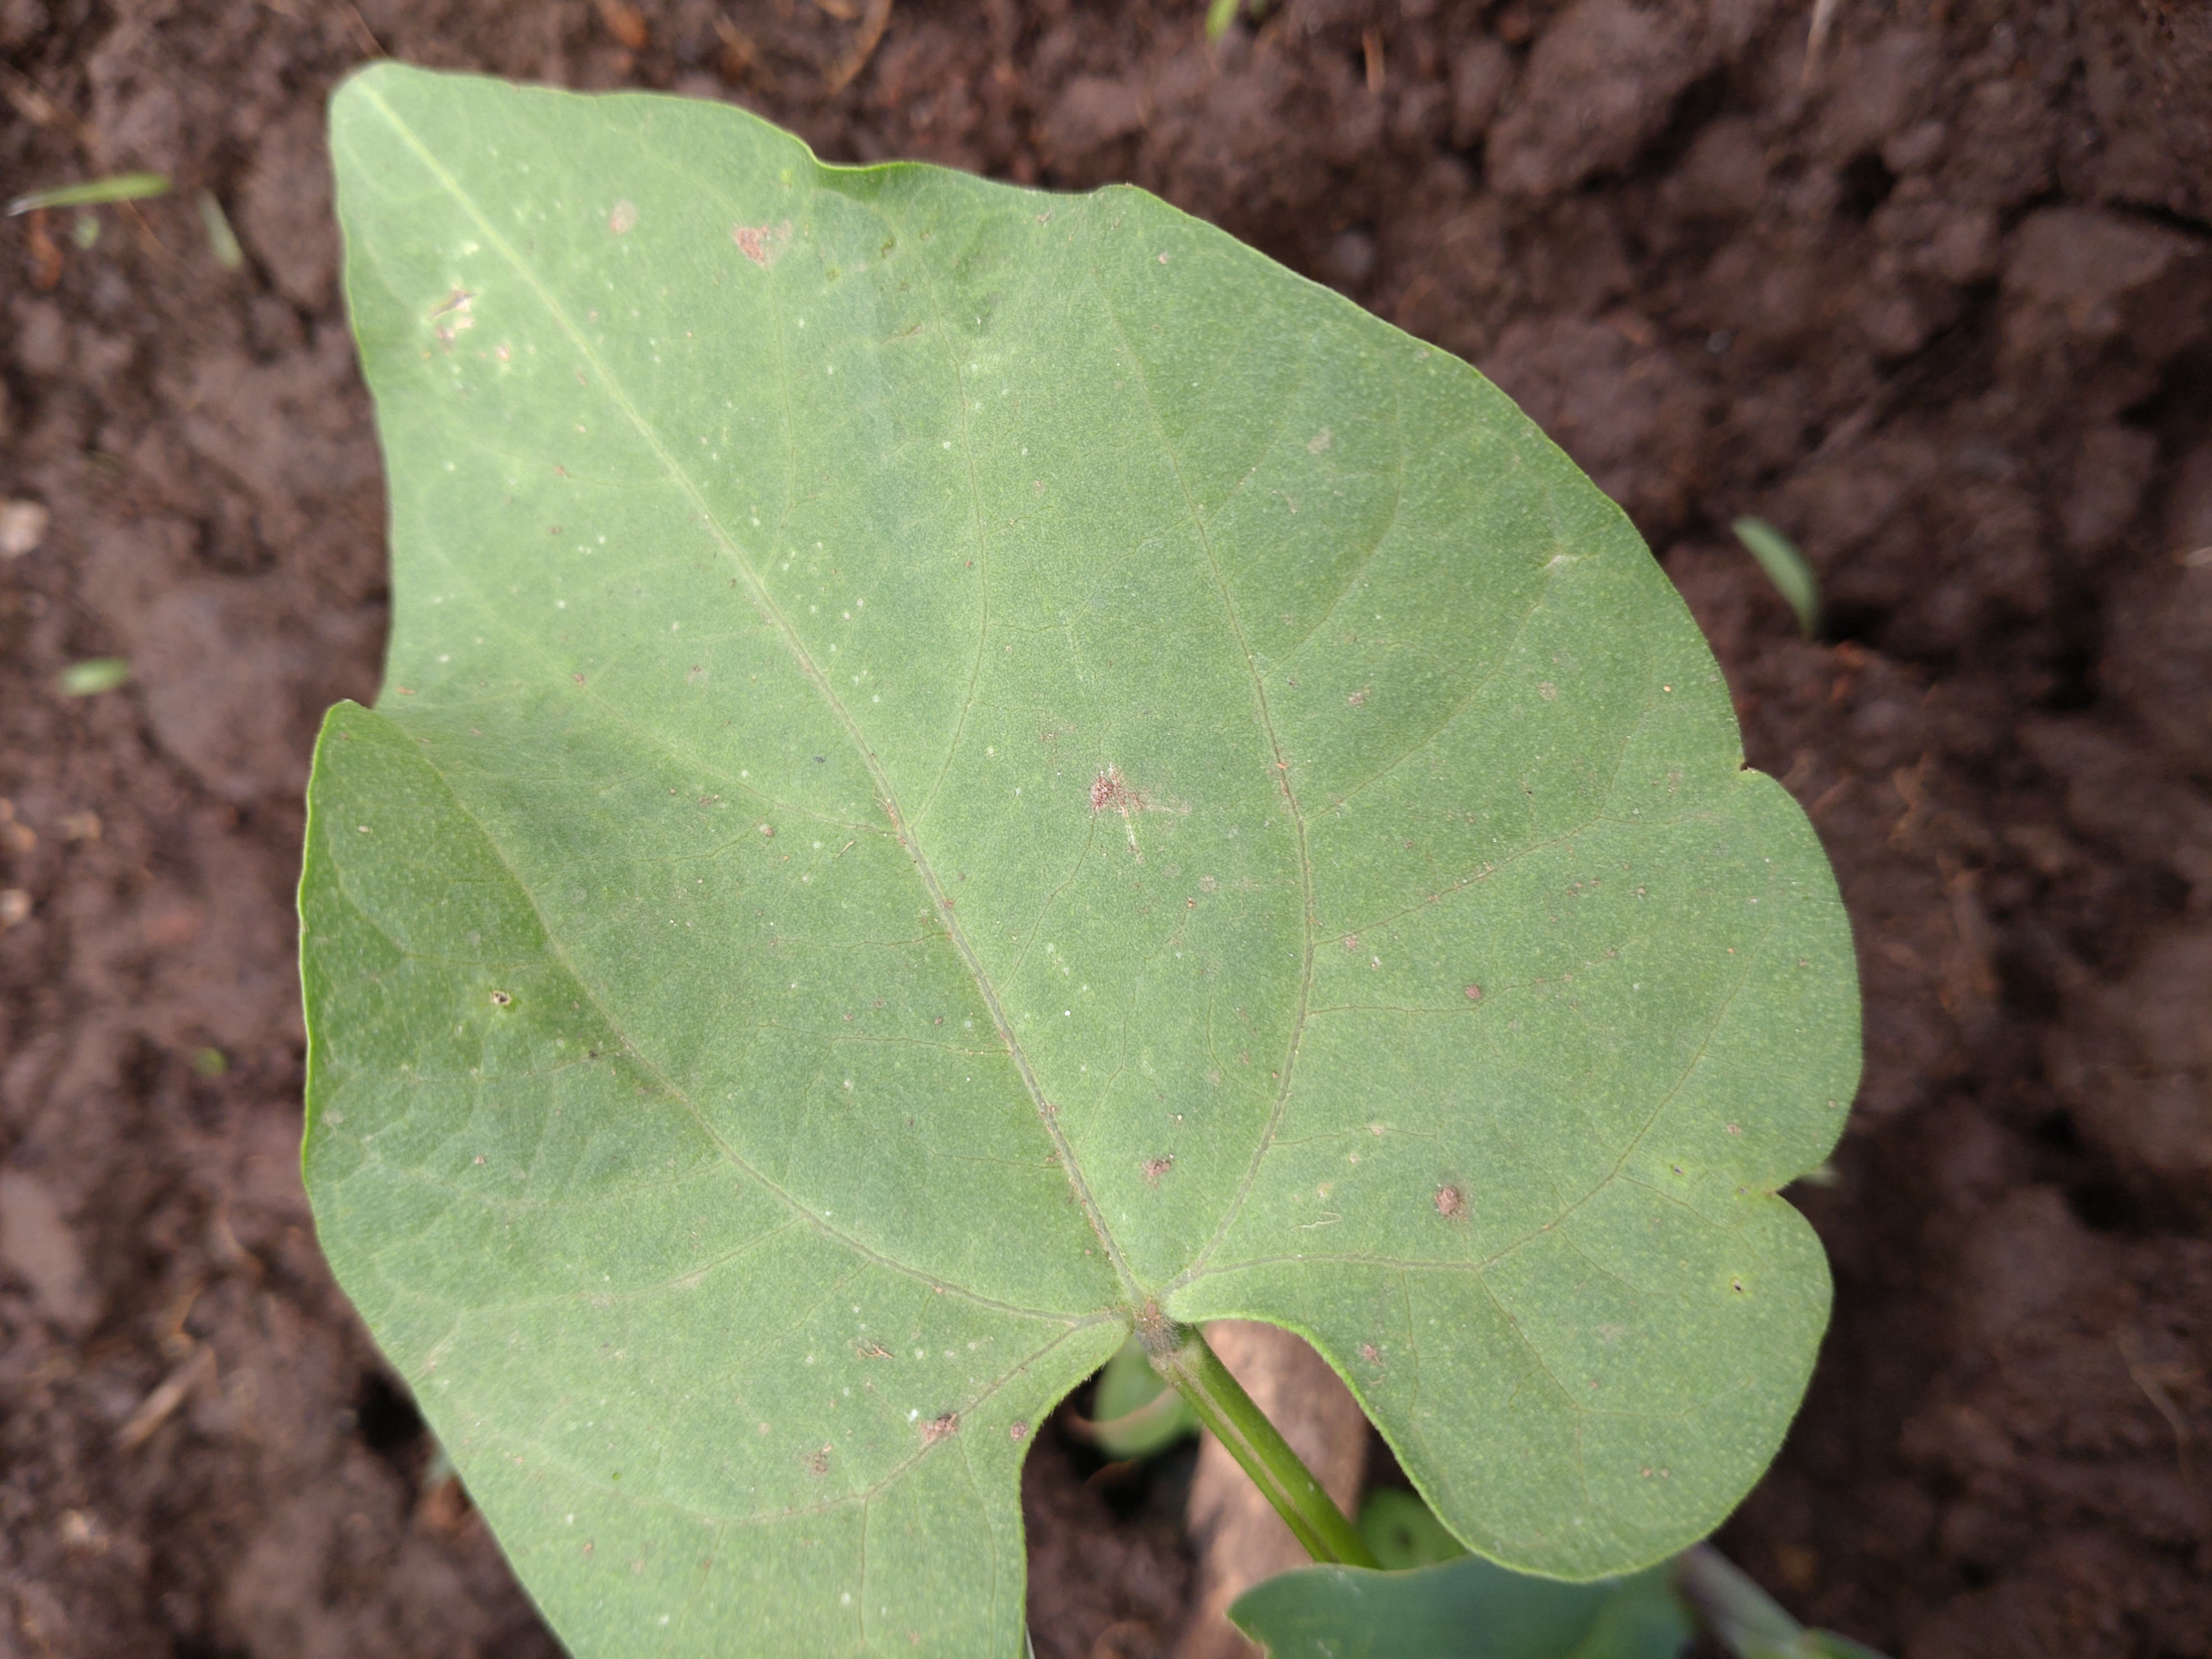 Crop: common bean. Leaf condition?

healthy
